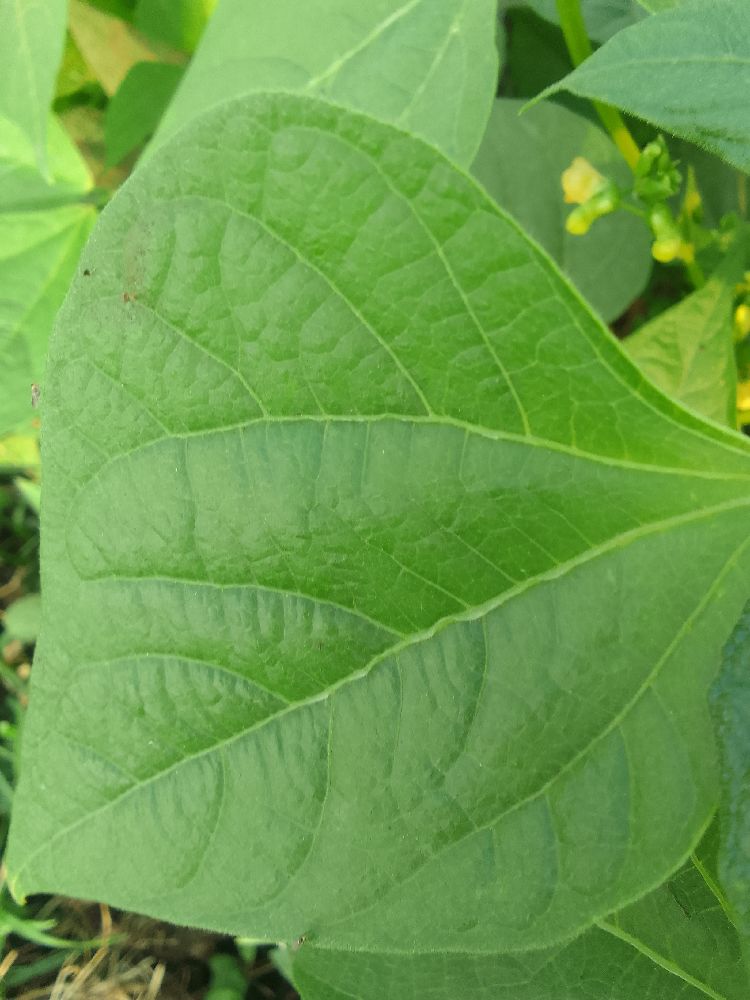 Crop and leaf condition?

common bean, healthy
